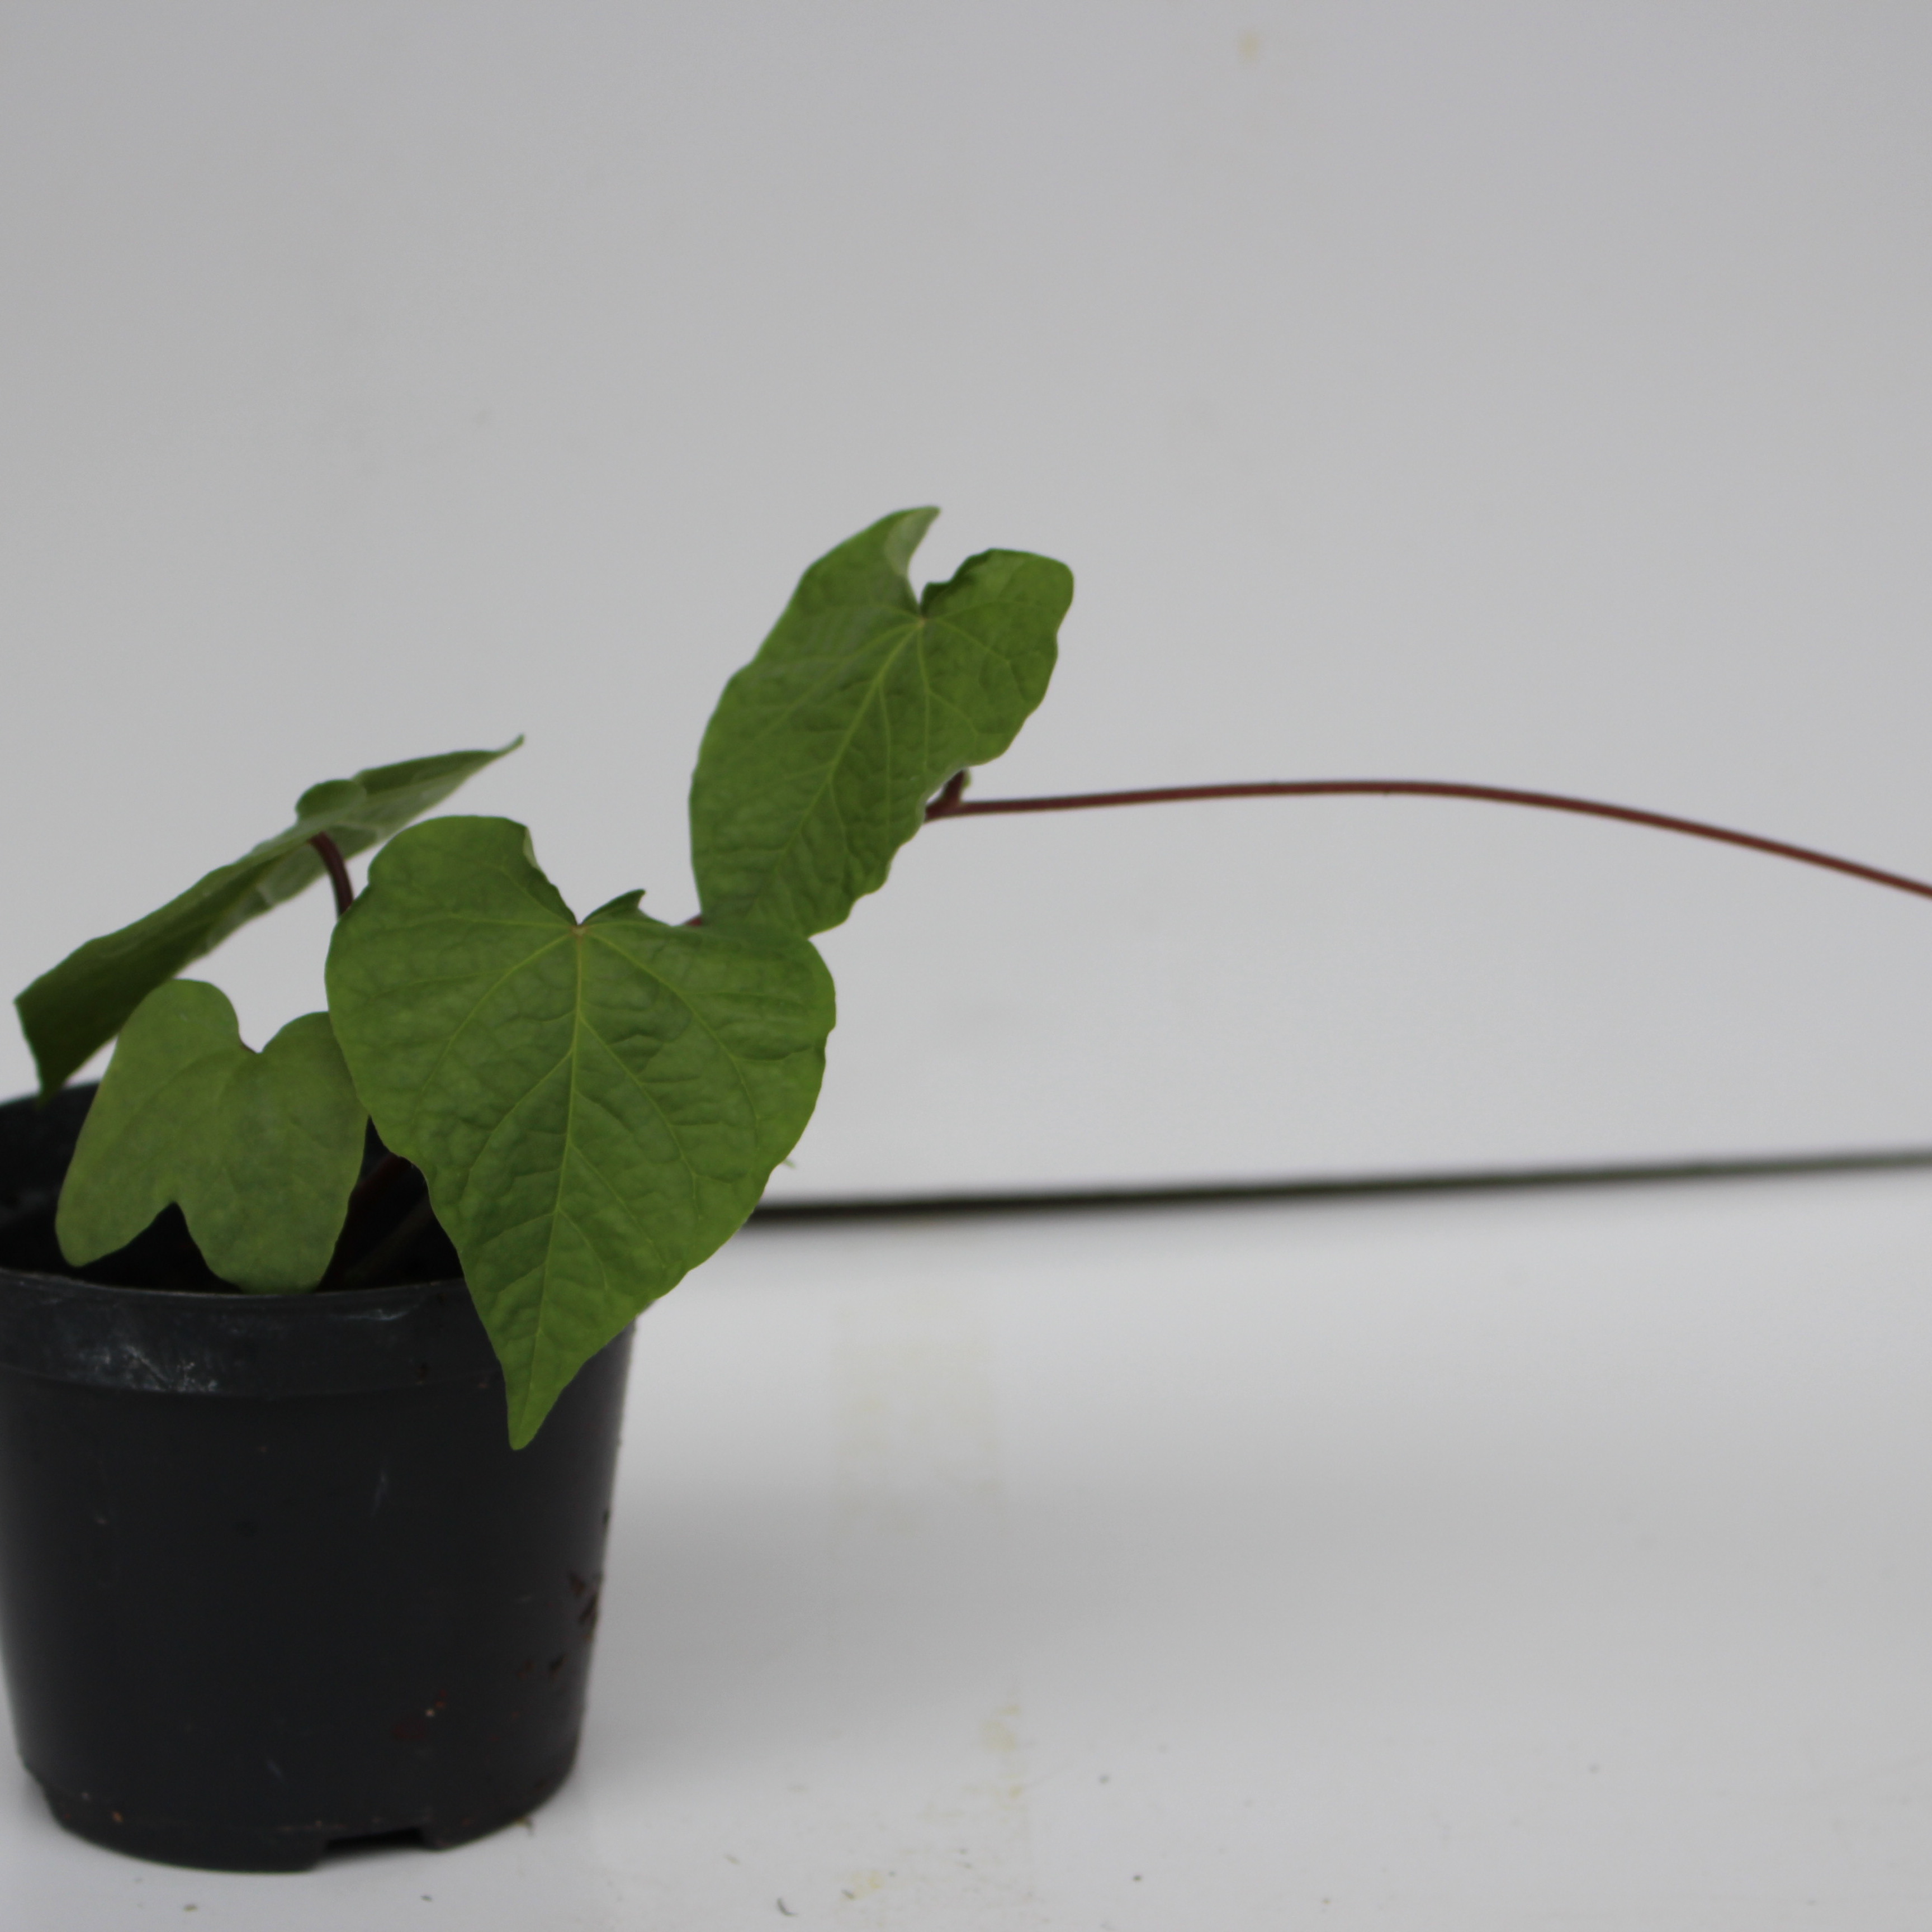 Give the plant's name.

Convolvulus arvensis
